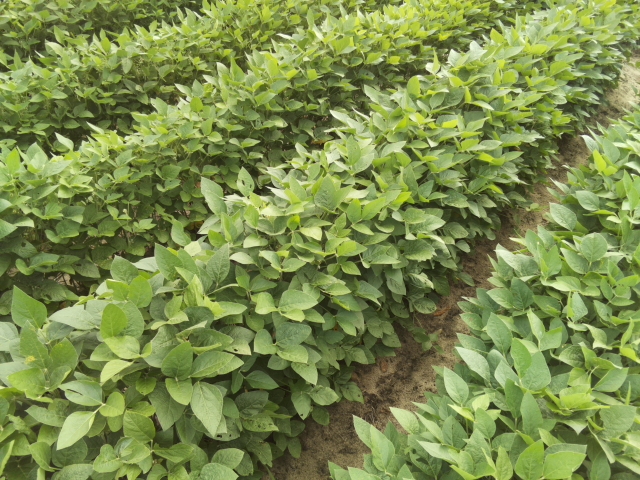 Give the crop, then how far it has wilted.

soybean, leaves with no wilting
